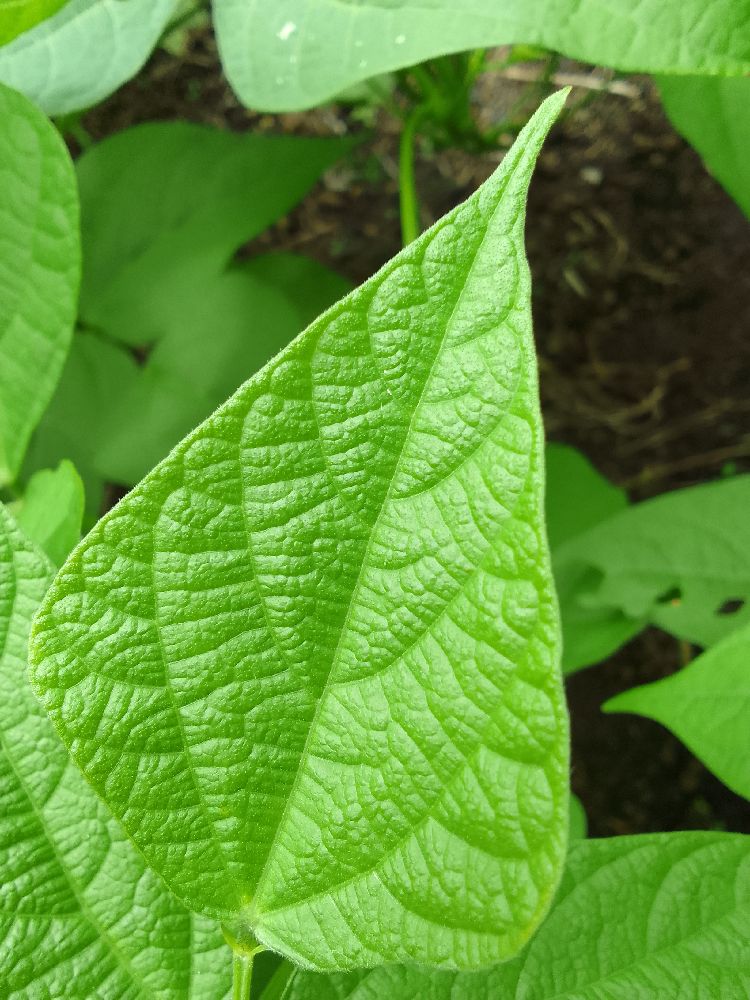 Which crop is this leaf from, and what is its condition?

common bean, healthy
